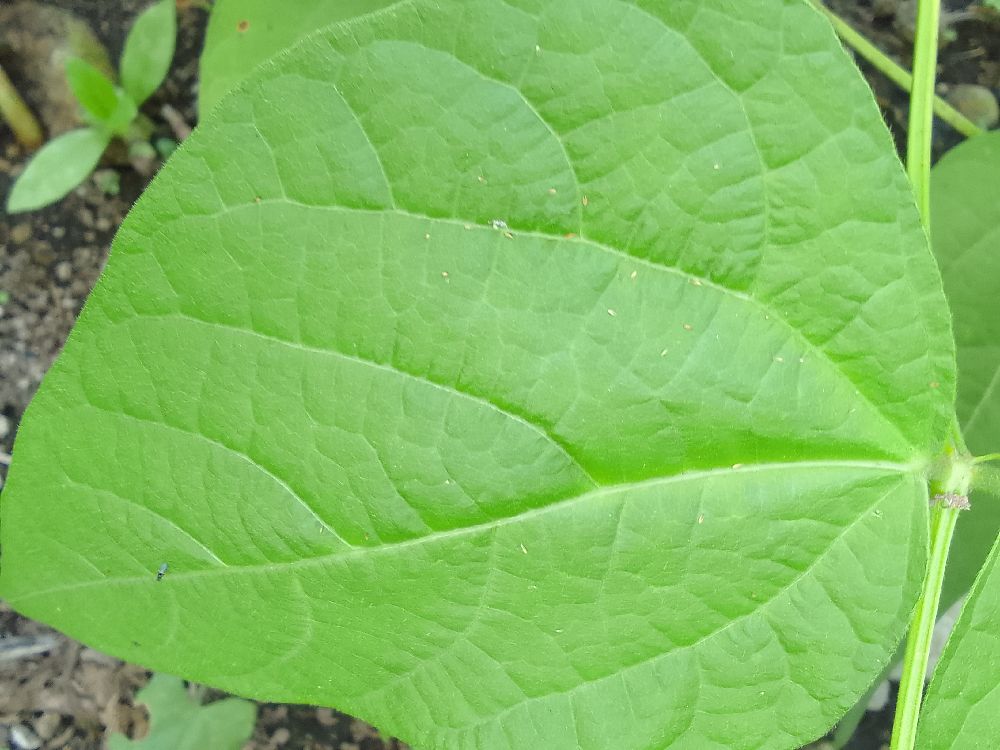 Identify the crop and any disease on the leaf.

common bean, healthy
